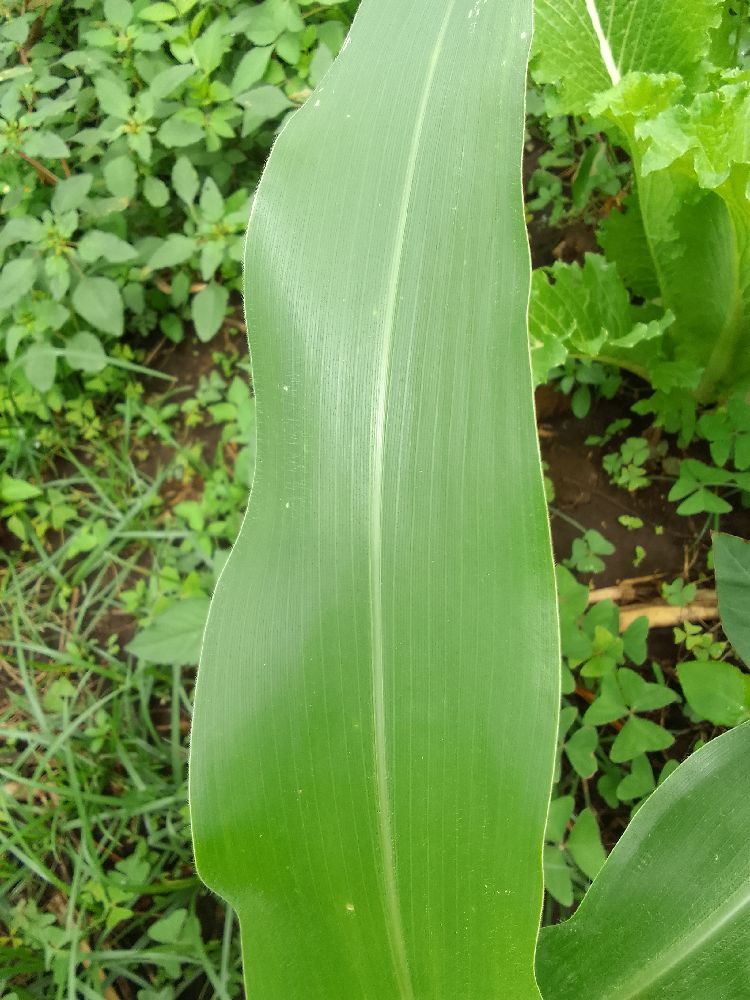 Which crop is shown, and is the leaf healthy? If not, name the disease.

maize, healthy
